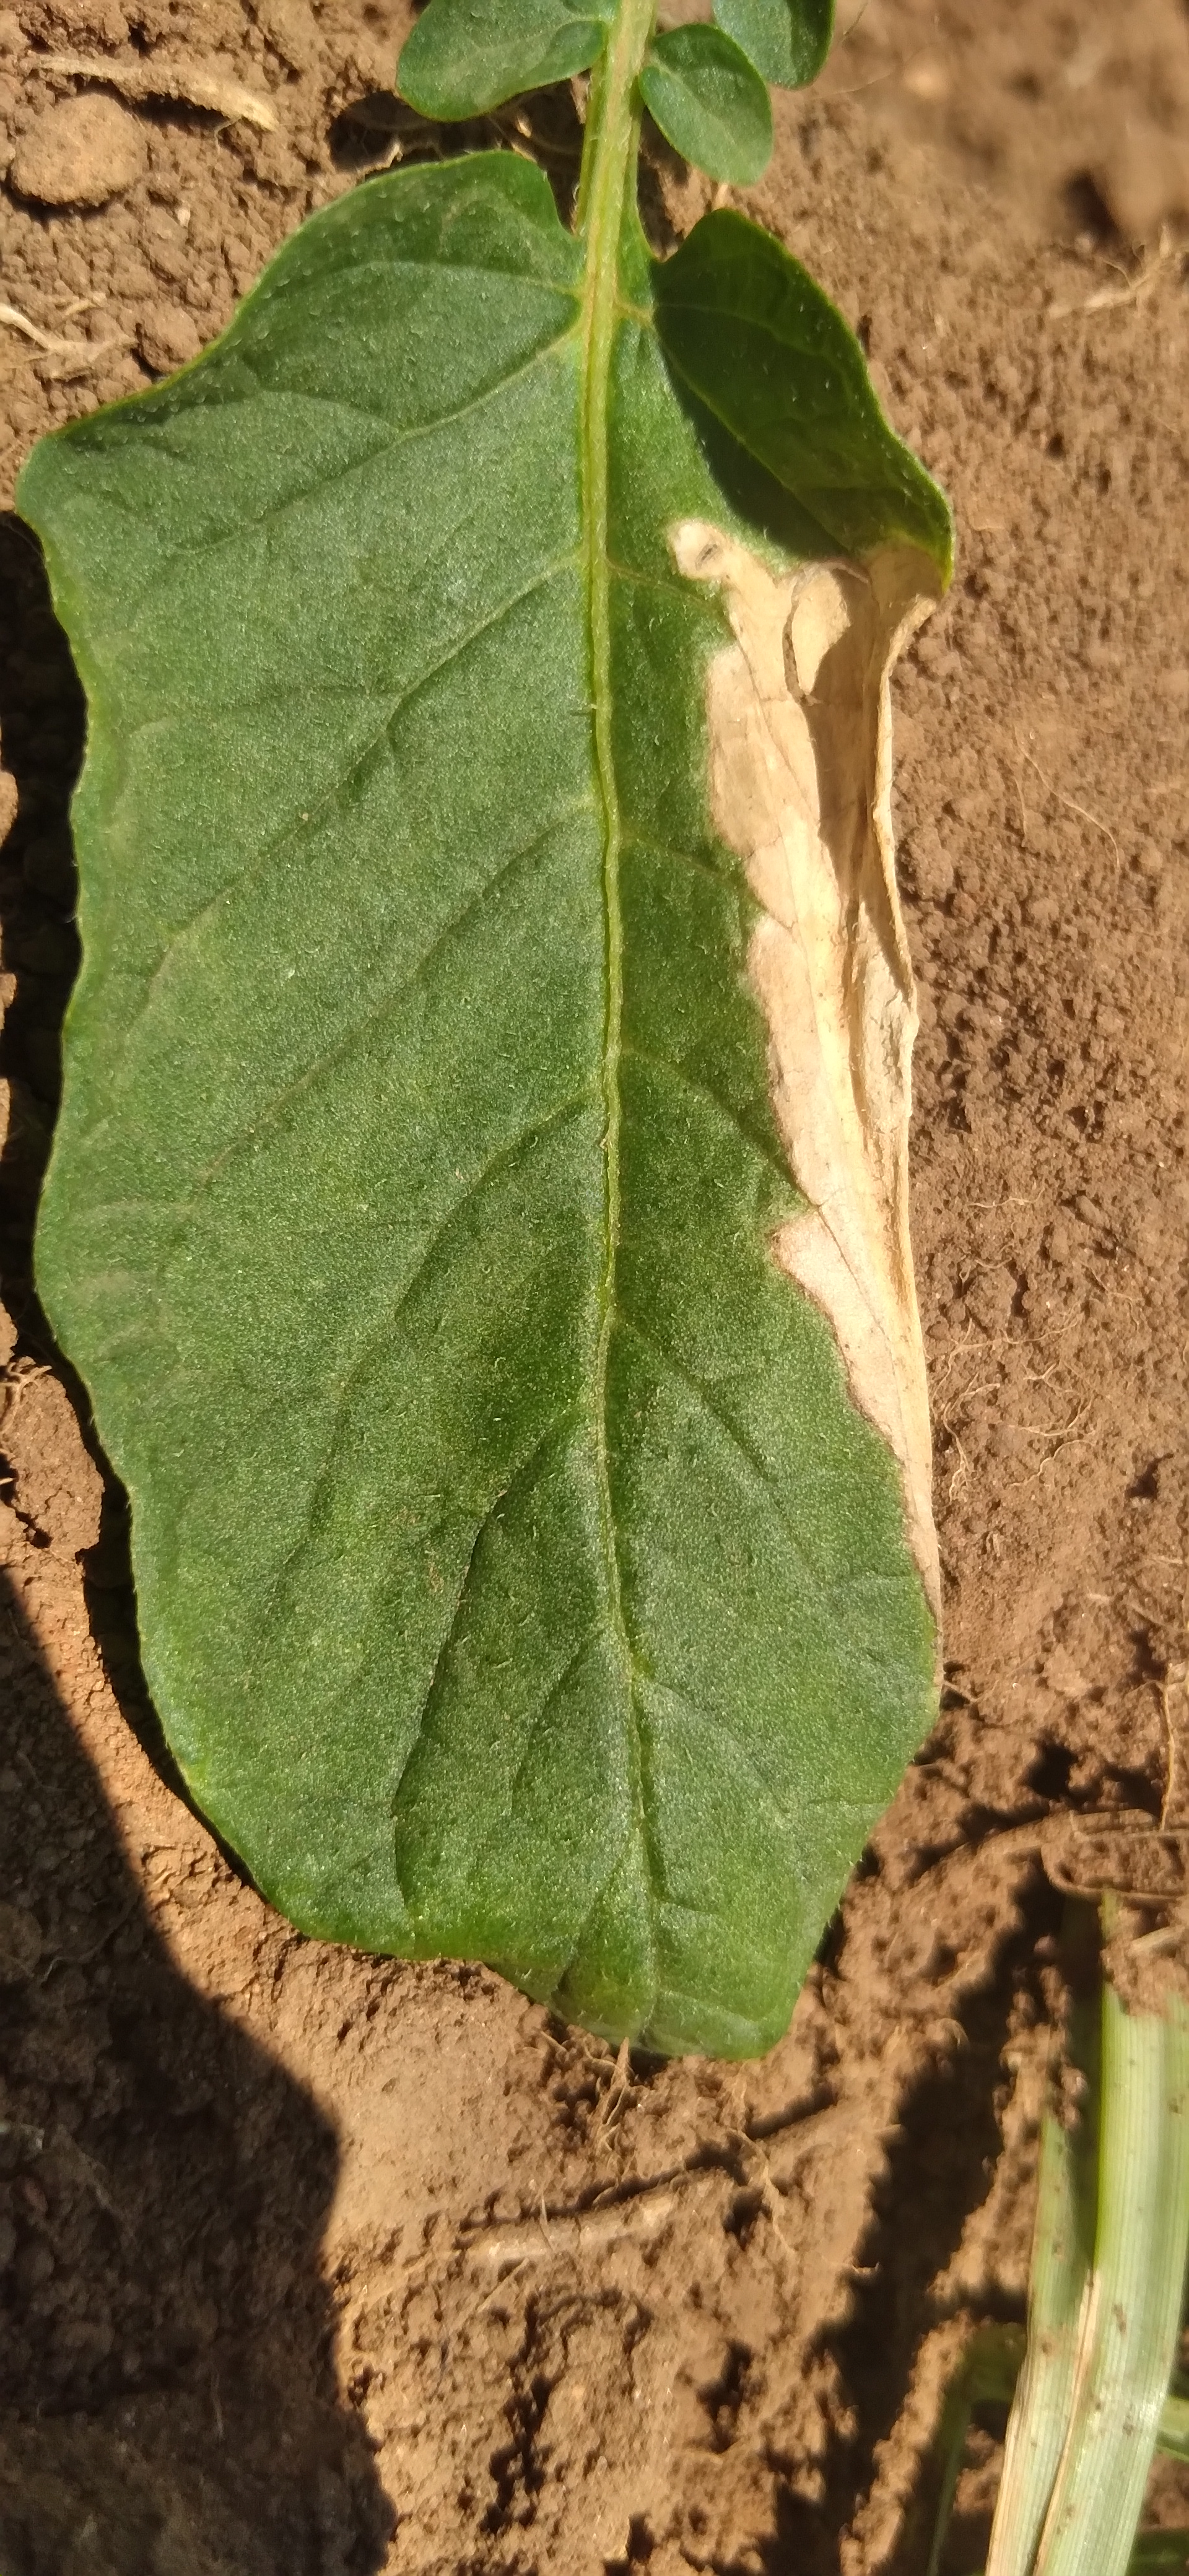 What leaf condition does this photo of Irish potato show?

early blight
